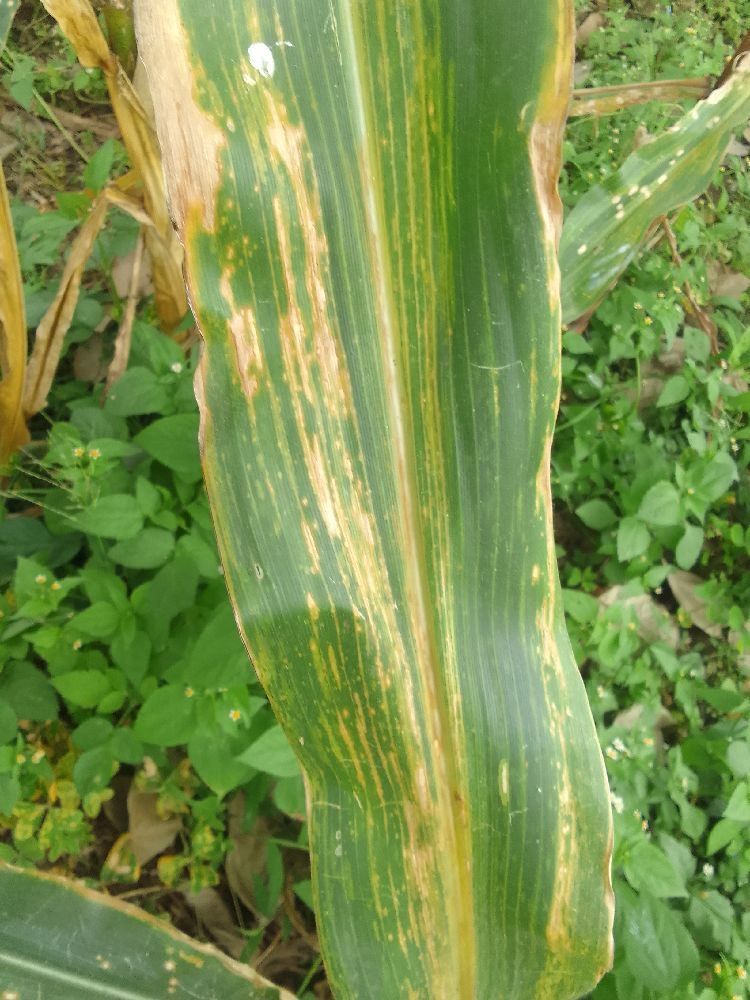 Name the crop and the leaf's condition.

maize, maize lethal necrosis
